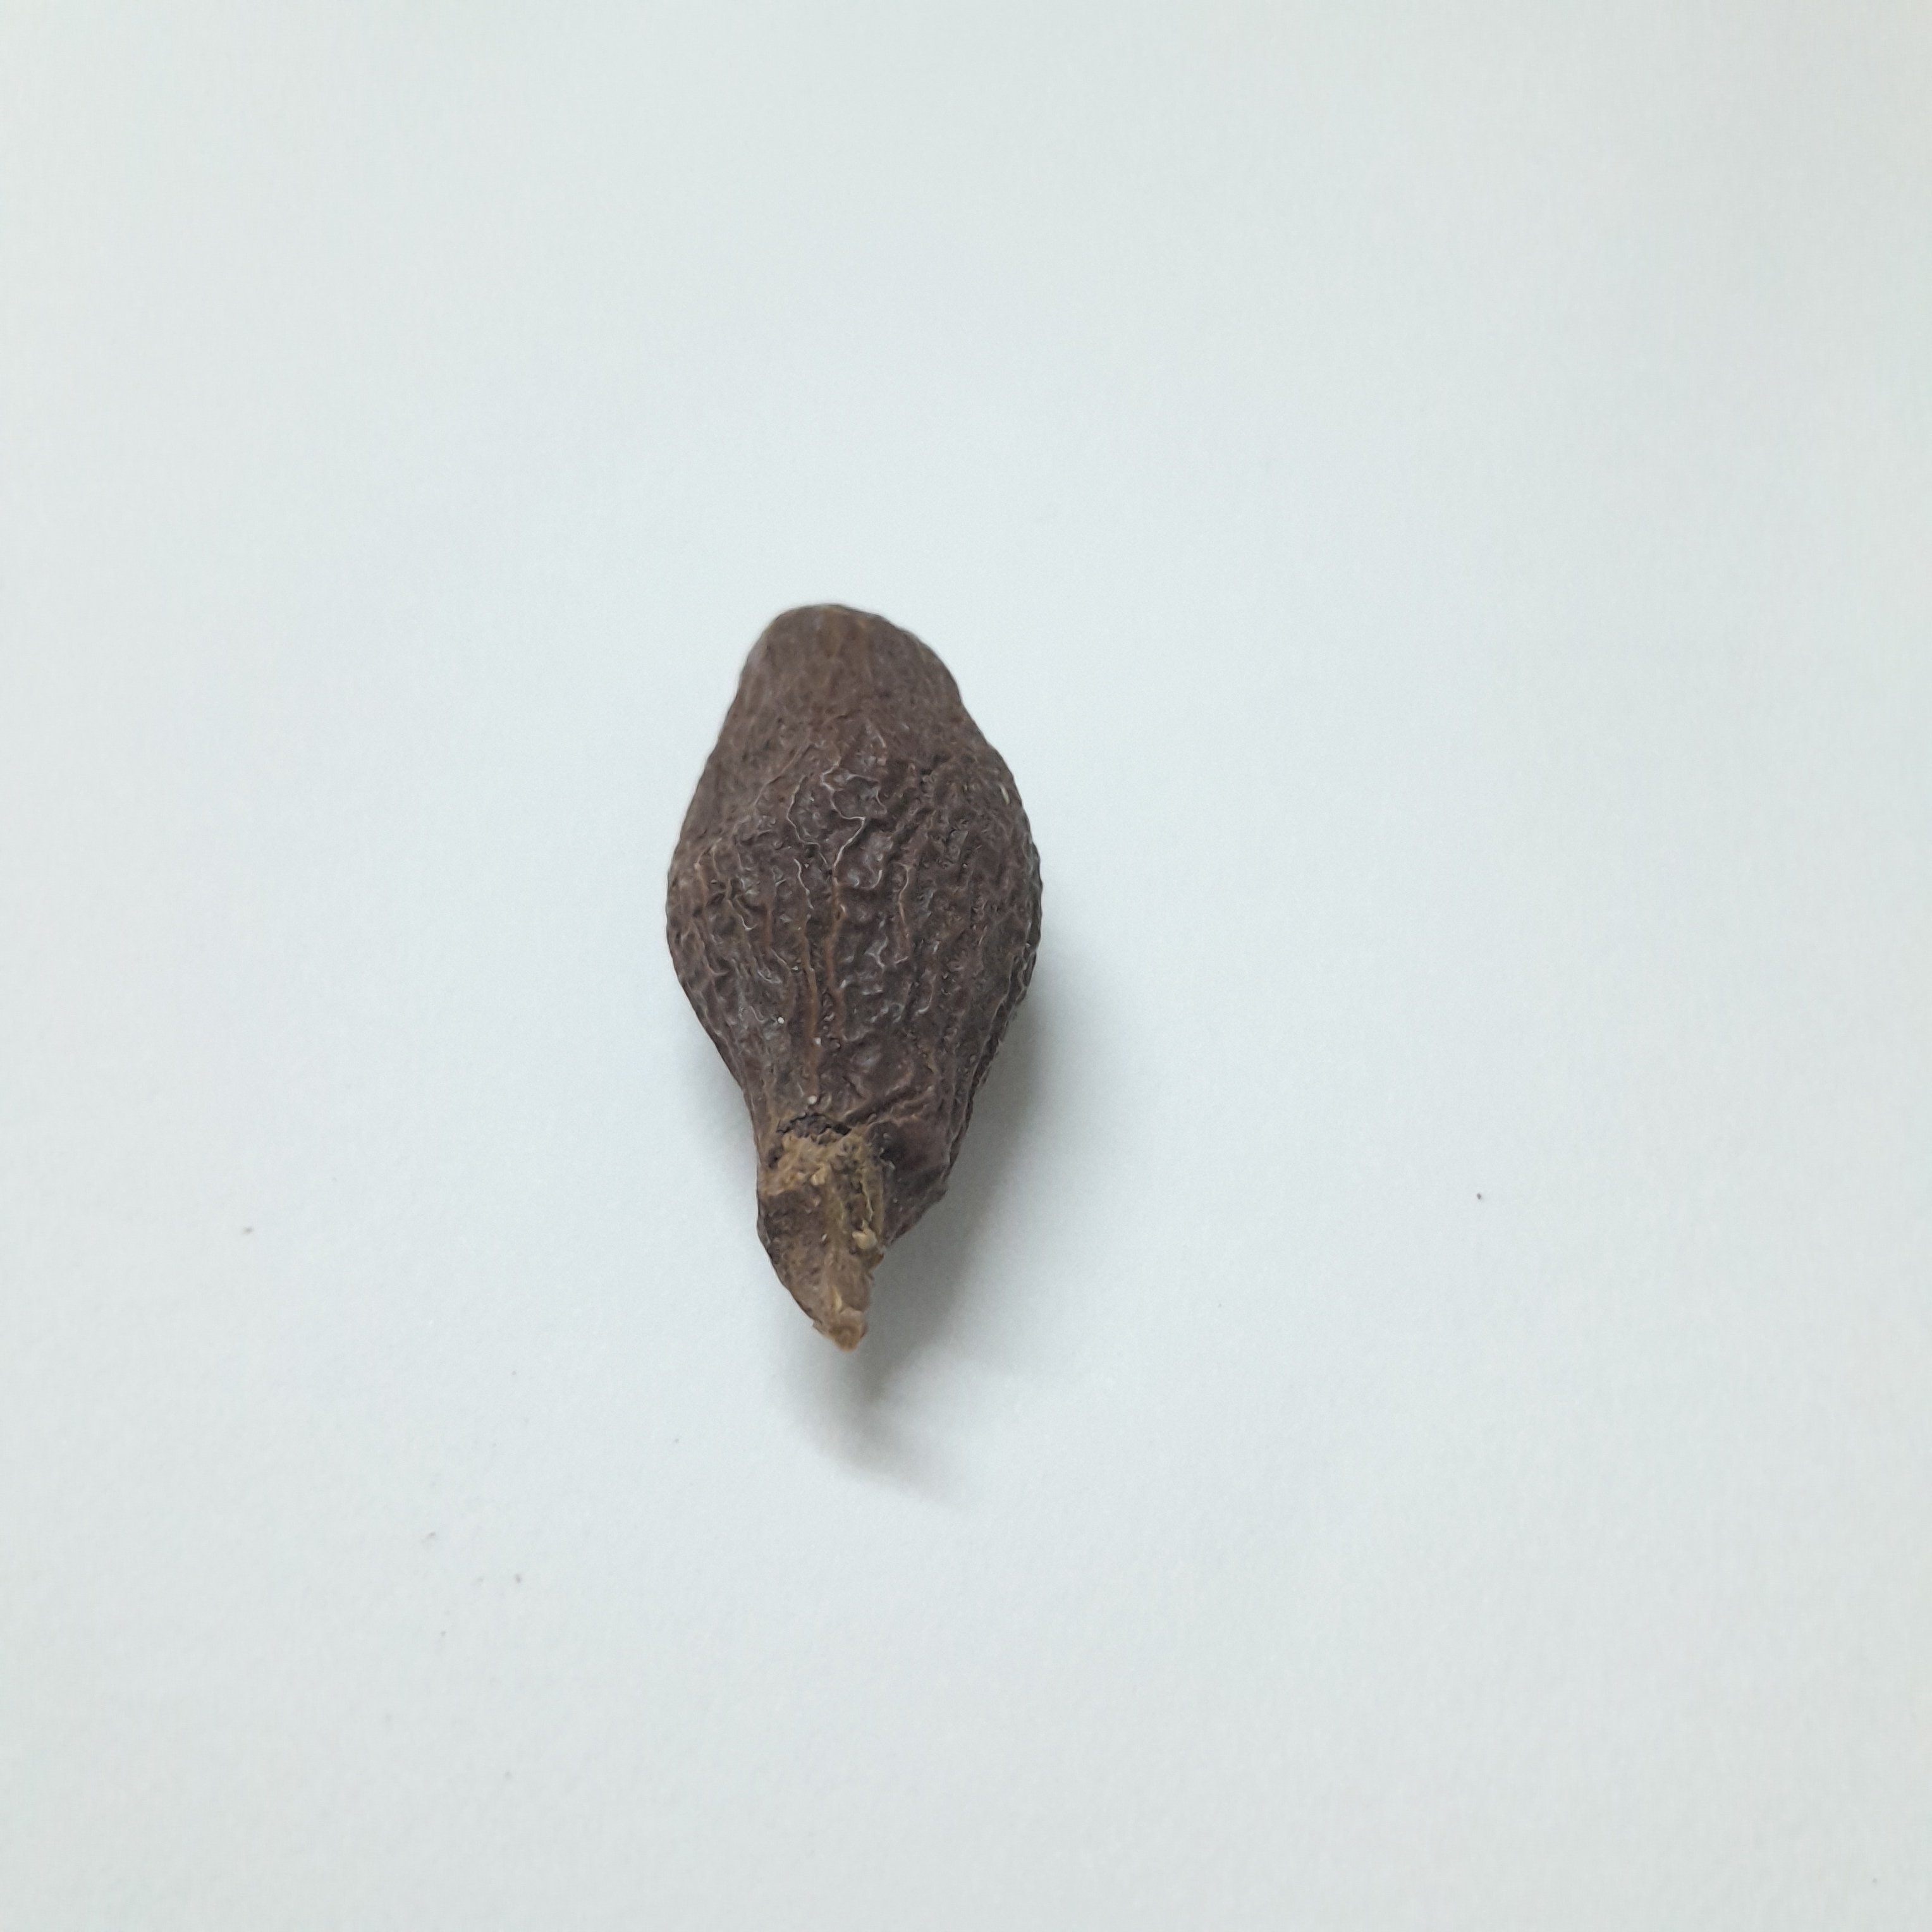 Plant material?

niranjanphal
